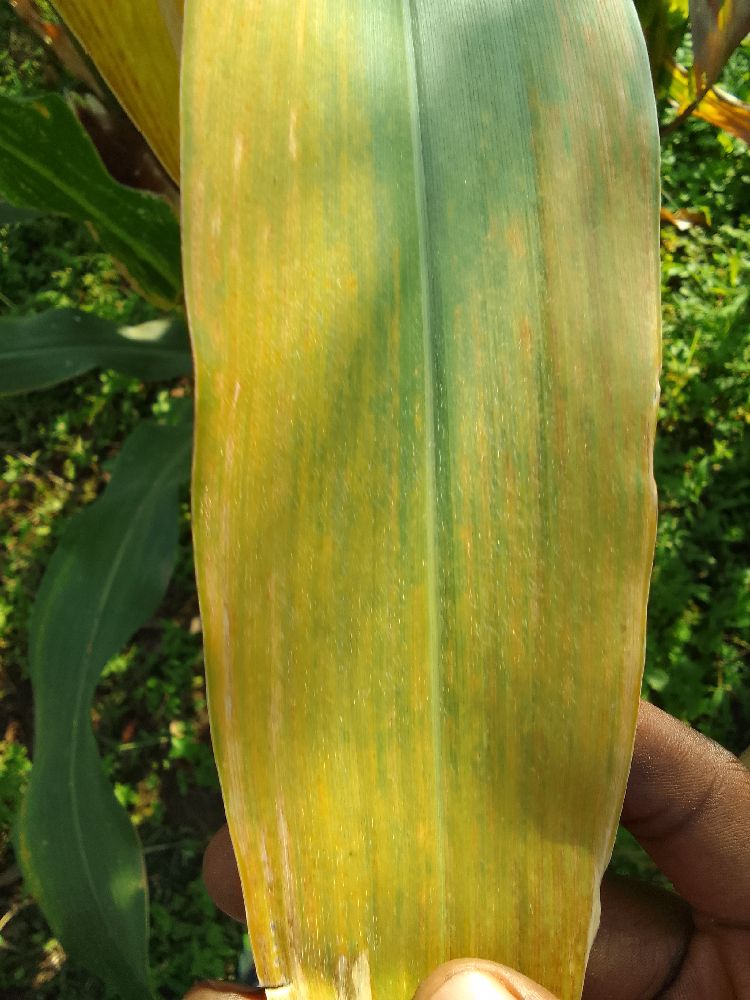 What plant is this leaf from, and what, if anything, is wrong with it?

maize, maize lethal necrosis
